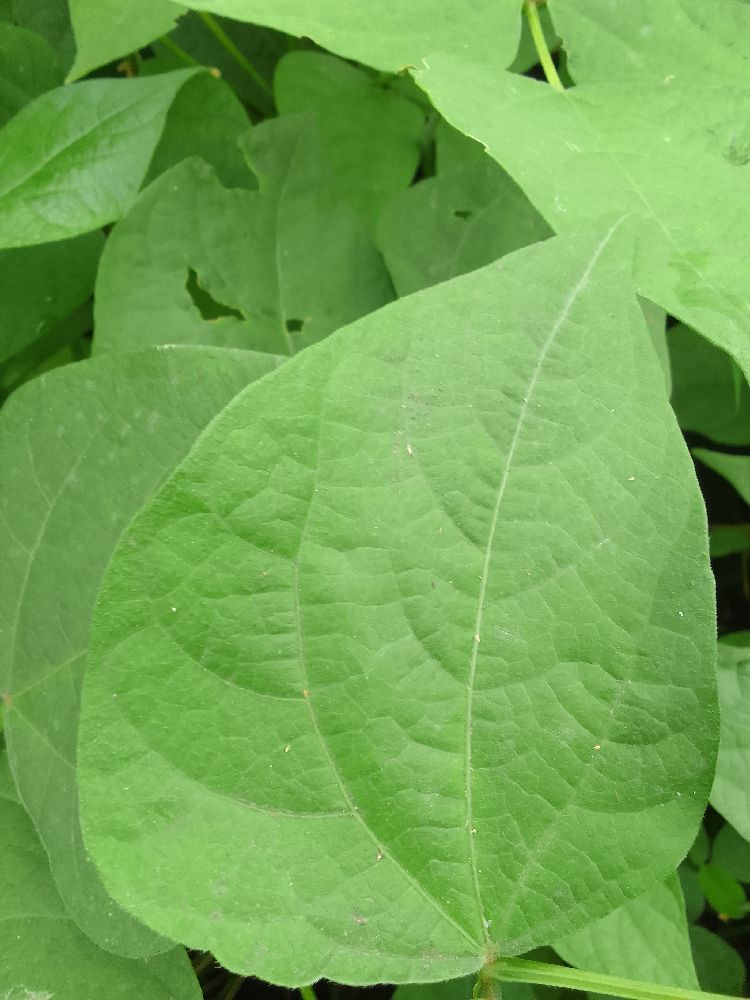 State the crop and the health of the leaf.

common bean, healthy
